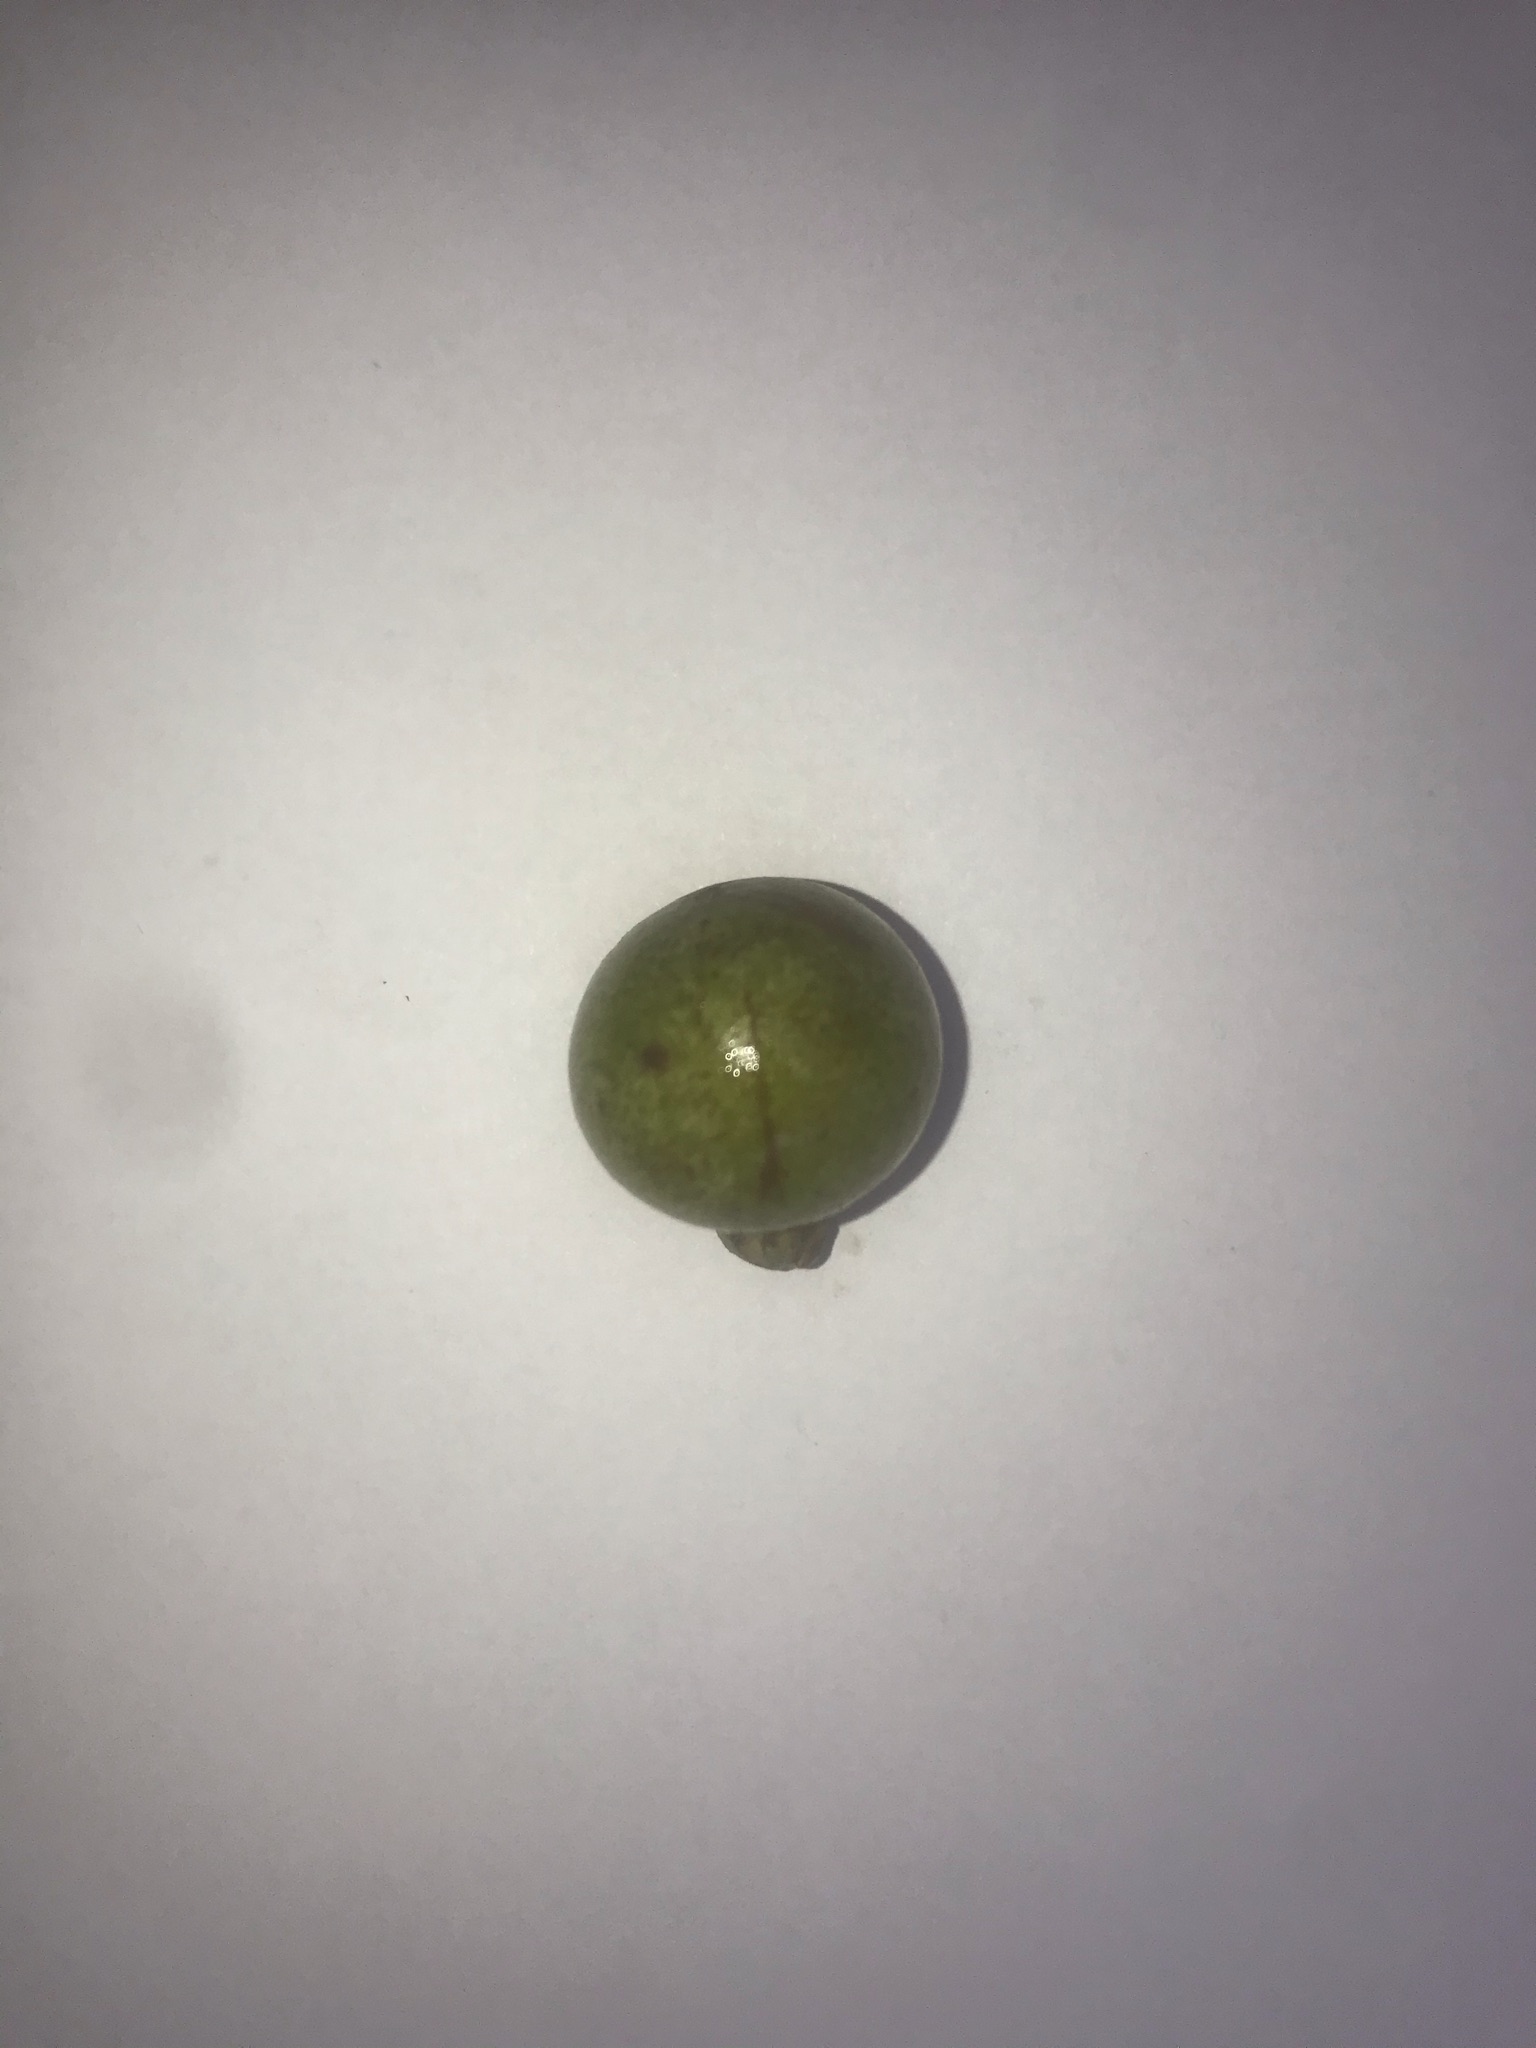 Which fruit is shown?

gabiroba
